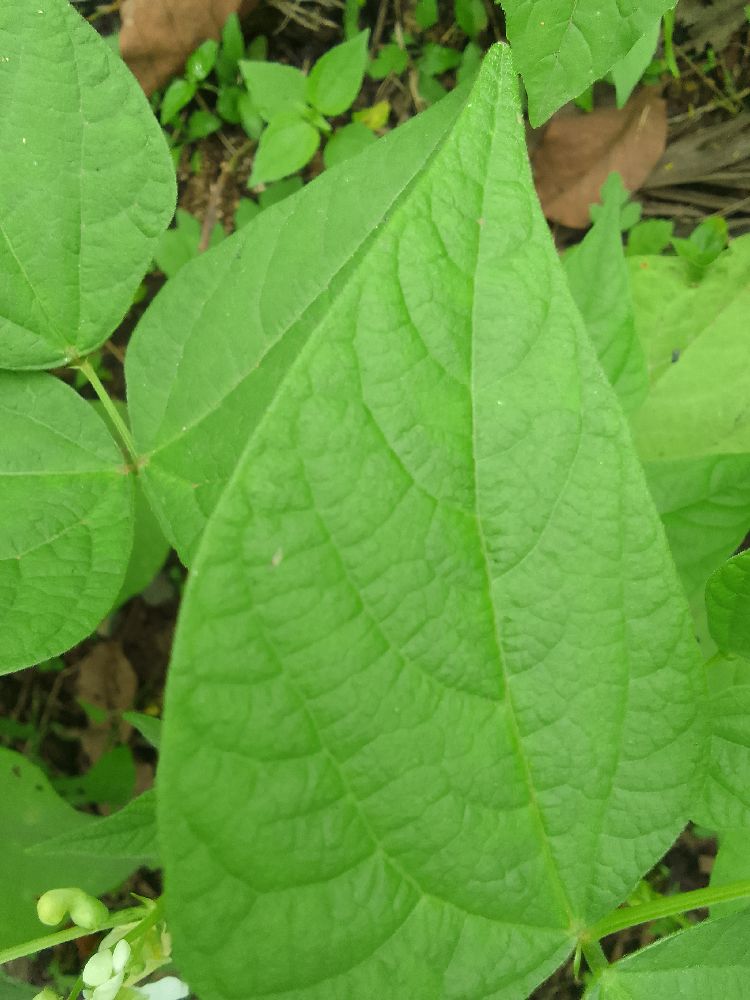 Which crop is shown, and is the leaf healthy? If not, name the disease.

common bean, healthy
